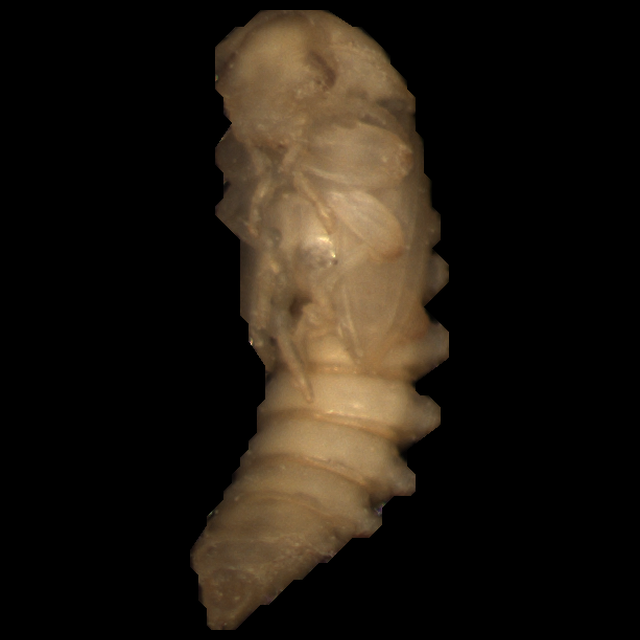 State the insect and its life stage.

mealworm pupa
